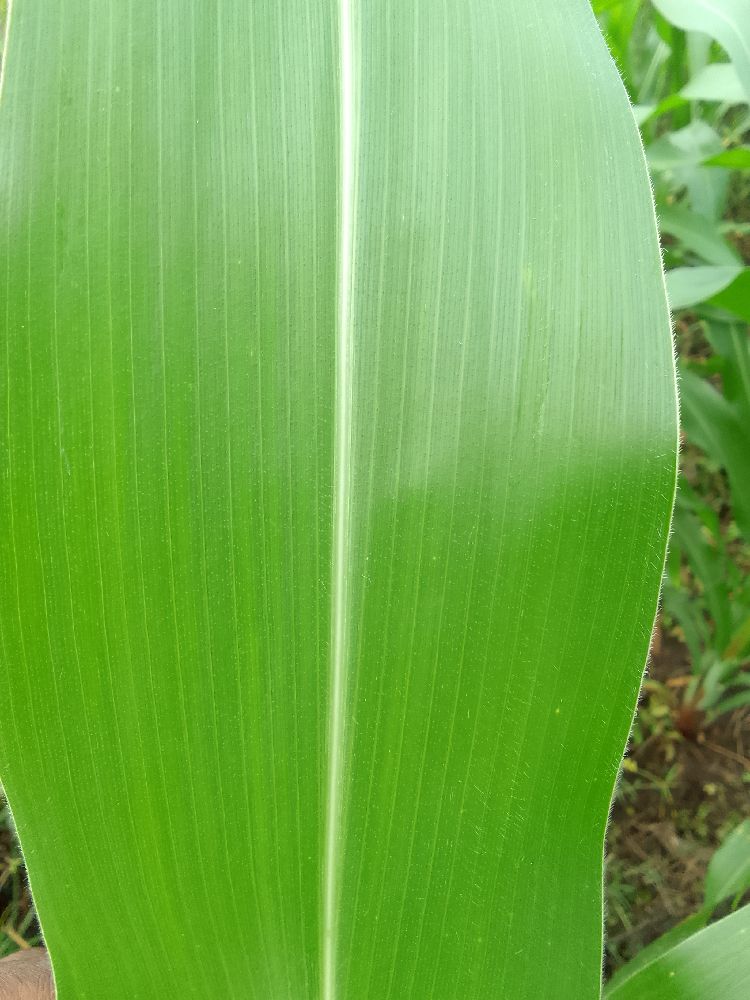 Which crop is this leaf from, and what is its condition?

maize, healthy
